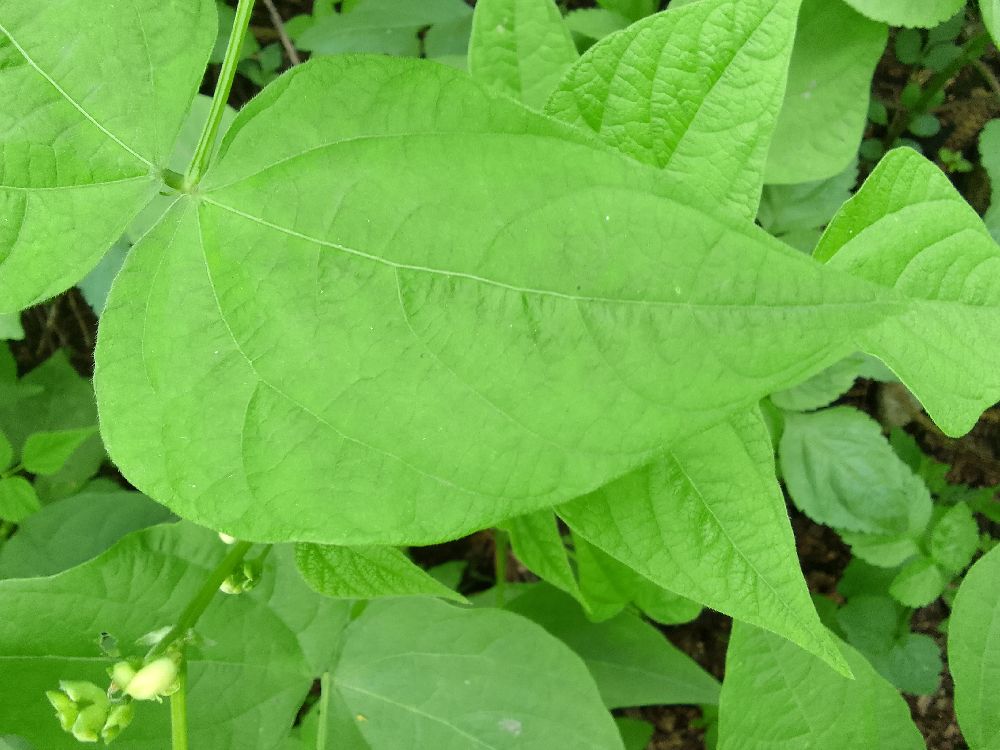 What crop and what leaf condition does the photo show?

common bean, healthy
